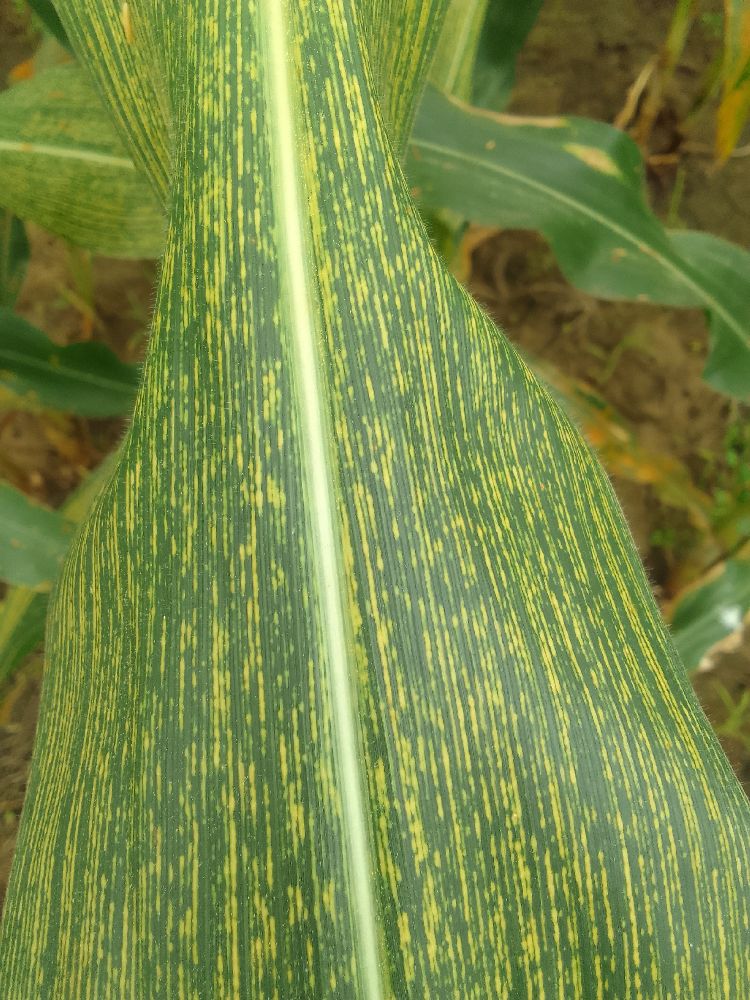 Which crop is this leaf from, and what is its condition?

maize, maize streak virus
